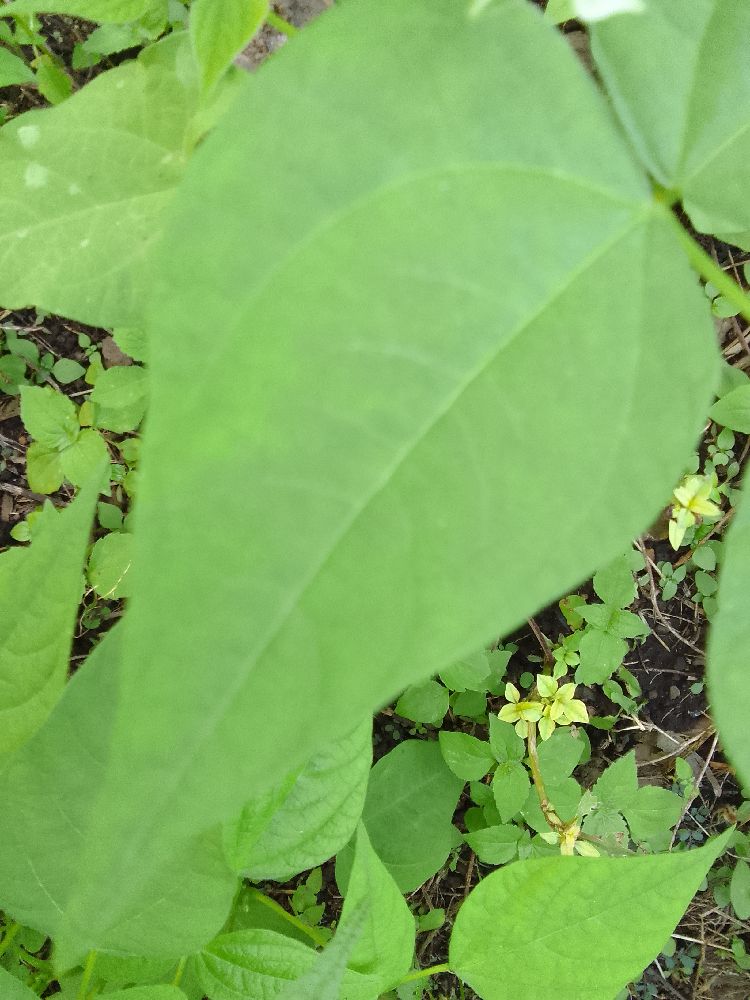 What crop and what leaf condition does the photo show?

common bean, healthy
